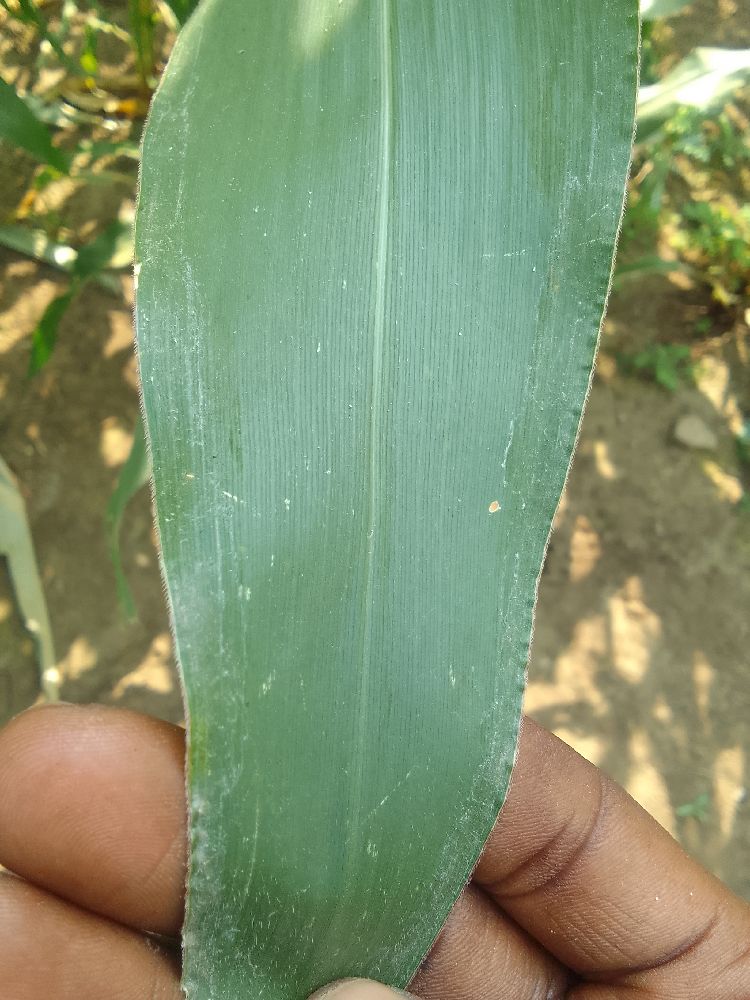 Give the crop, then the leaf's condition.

maize, healthy
